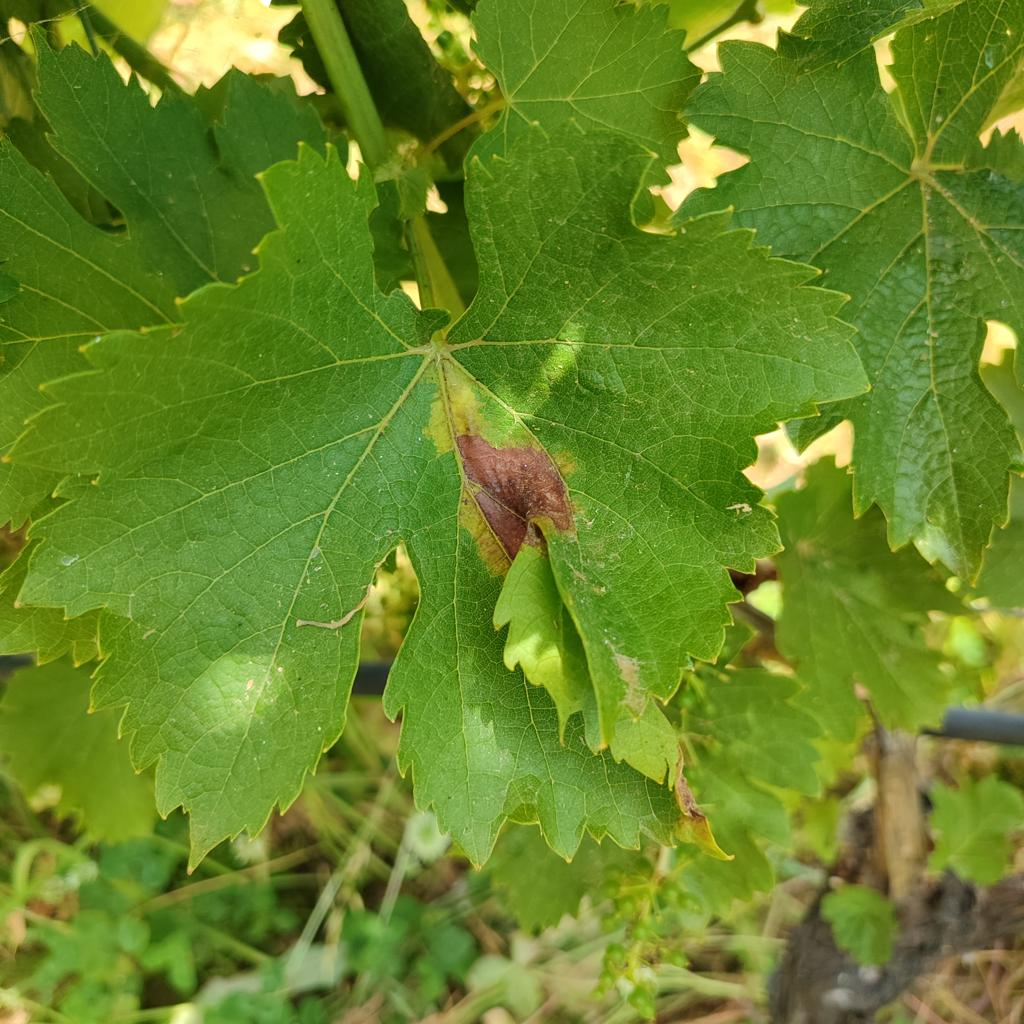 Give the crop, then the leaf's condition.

grapevine, downy mildew
